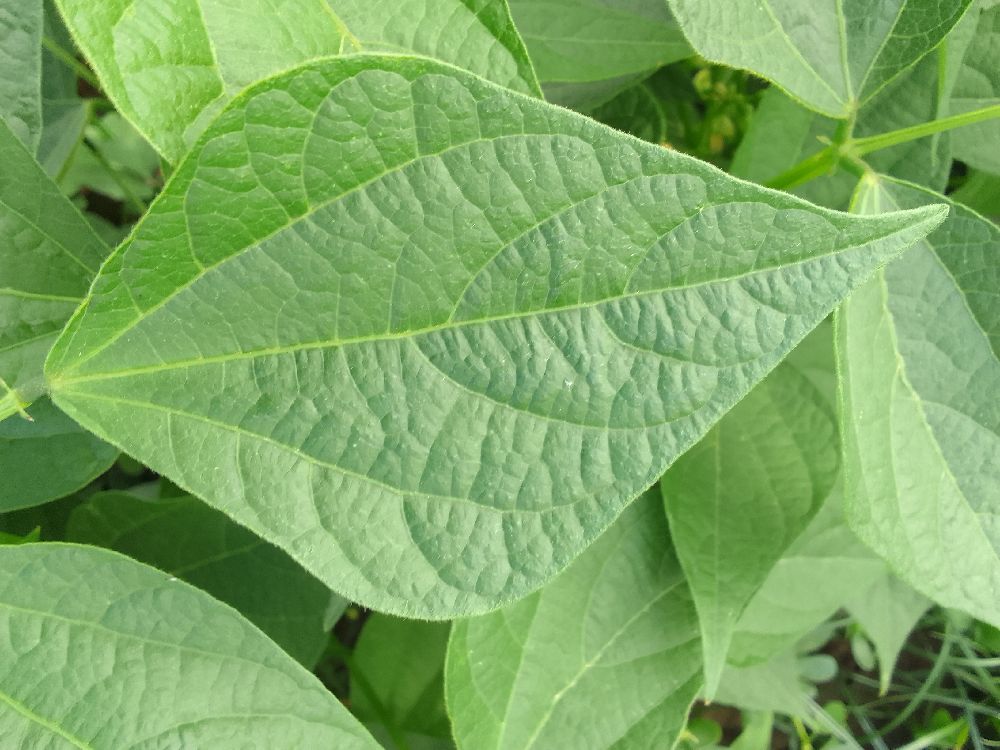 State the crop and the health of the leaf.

common bean, healthy
